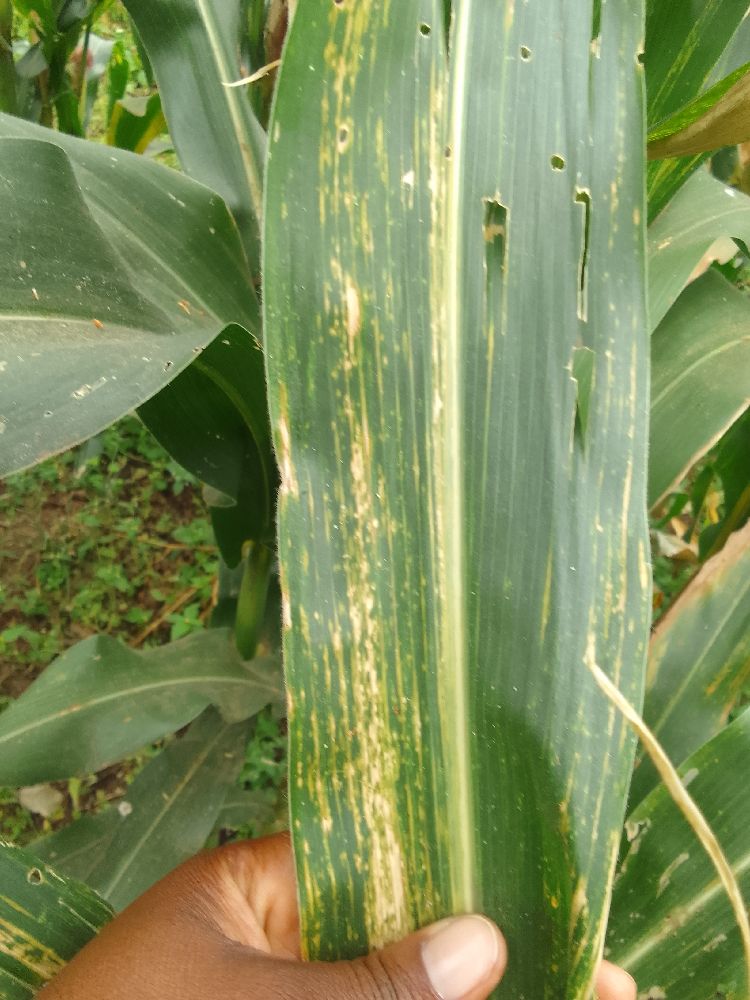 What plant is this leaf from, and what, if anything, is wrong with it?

maize, maize lethal necrosis
